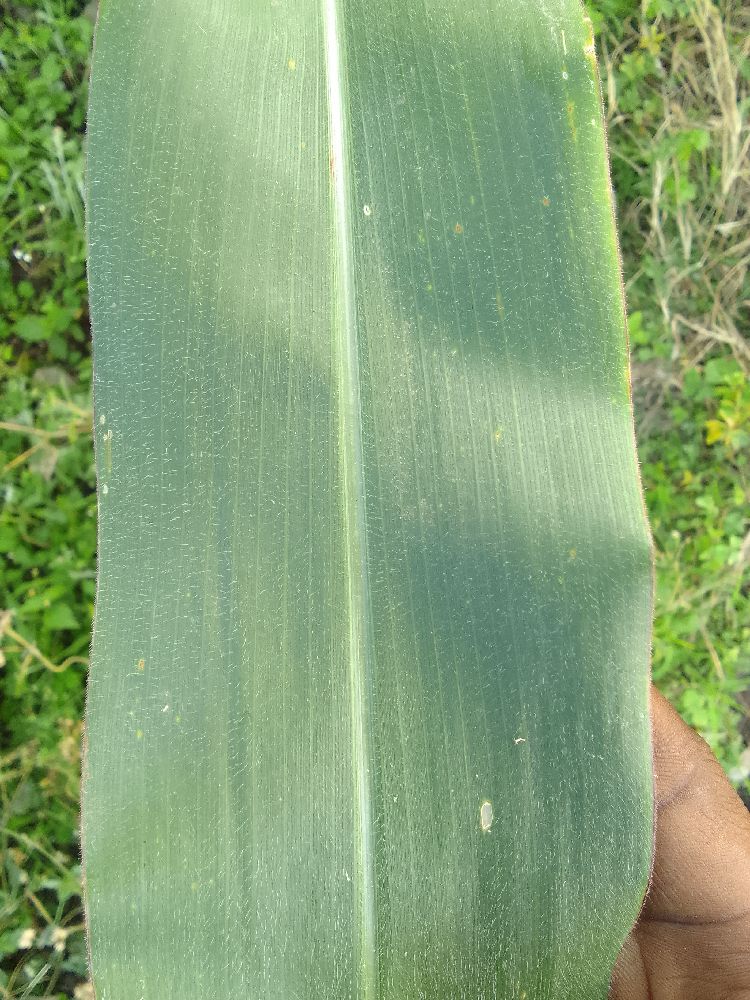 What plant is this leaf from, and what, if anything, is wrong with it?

maize, healthy
